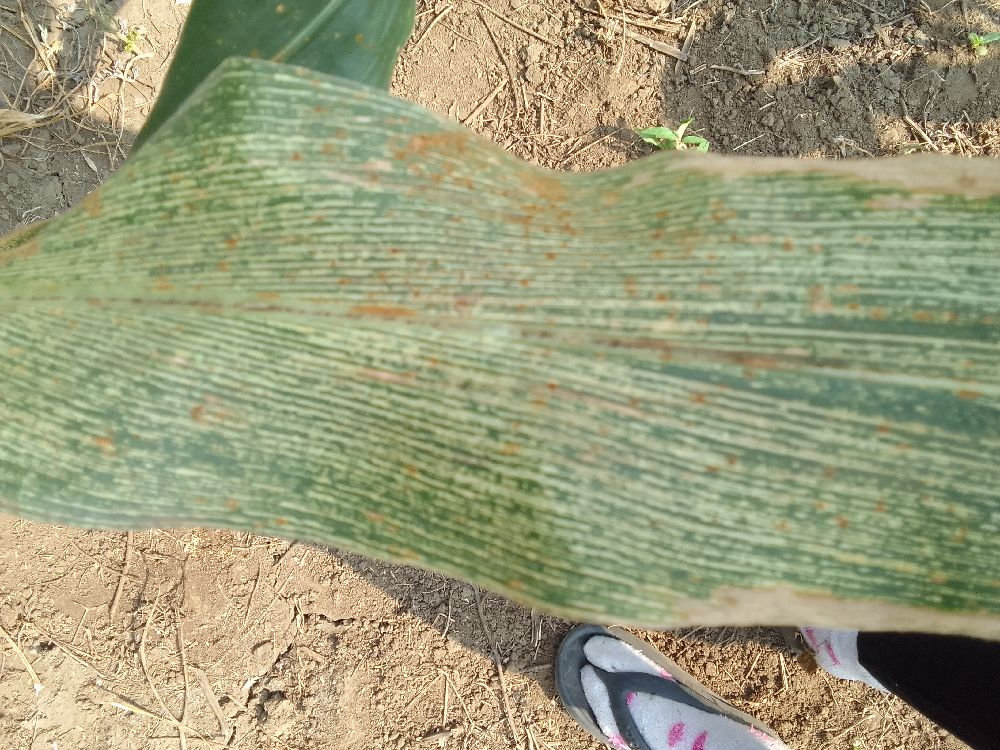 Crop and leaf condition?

maize, maize streak virus
